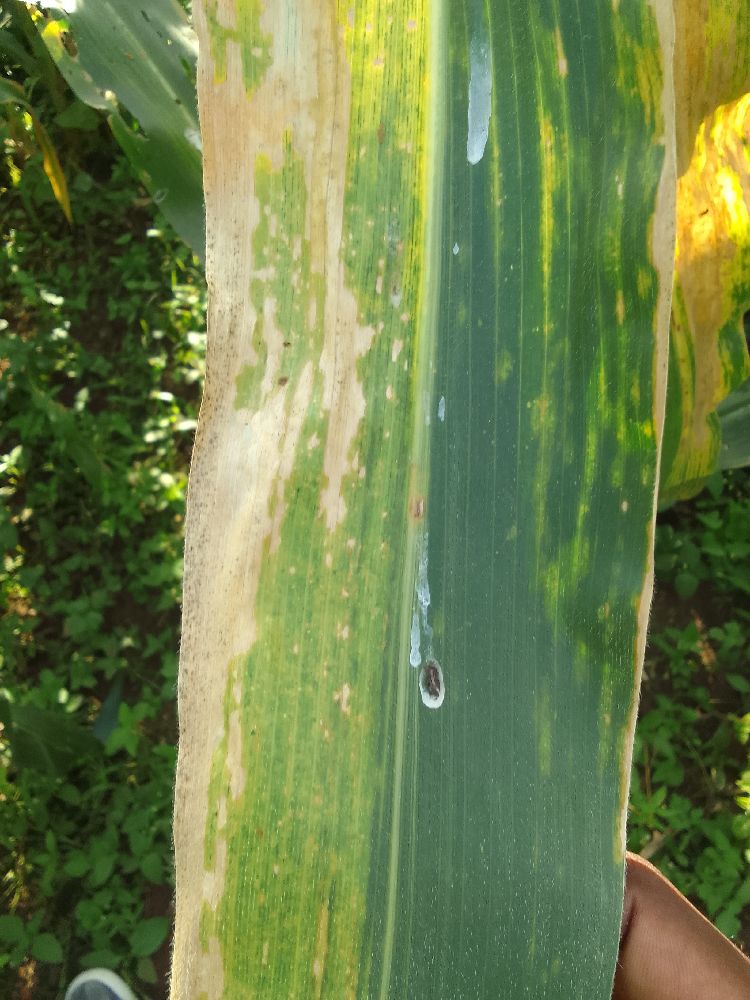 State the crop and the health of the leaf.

maize, maize lethal necrosis
